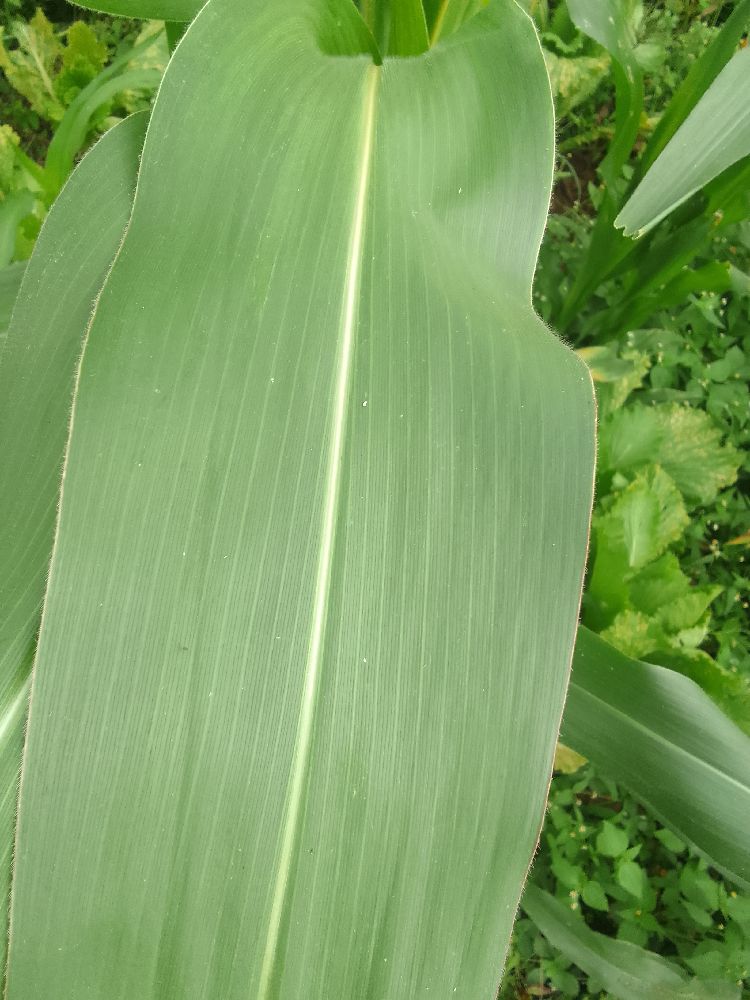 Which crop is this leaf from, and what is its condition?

maize, healthy
